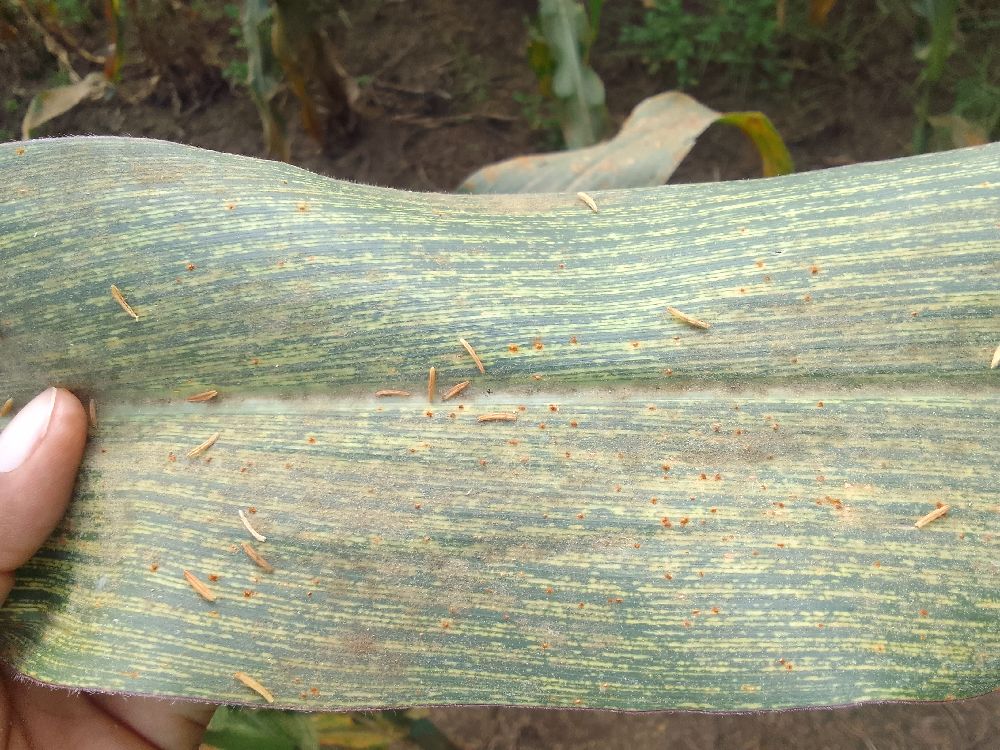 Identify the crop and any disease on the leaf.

maize, maize streak virus
